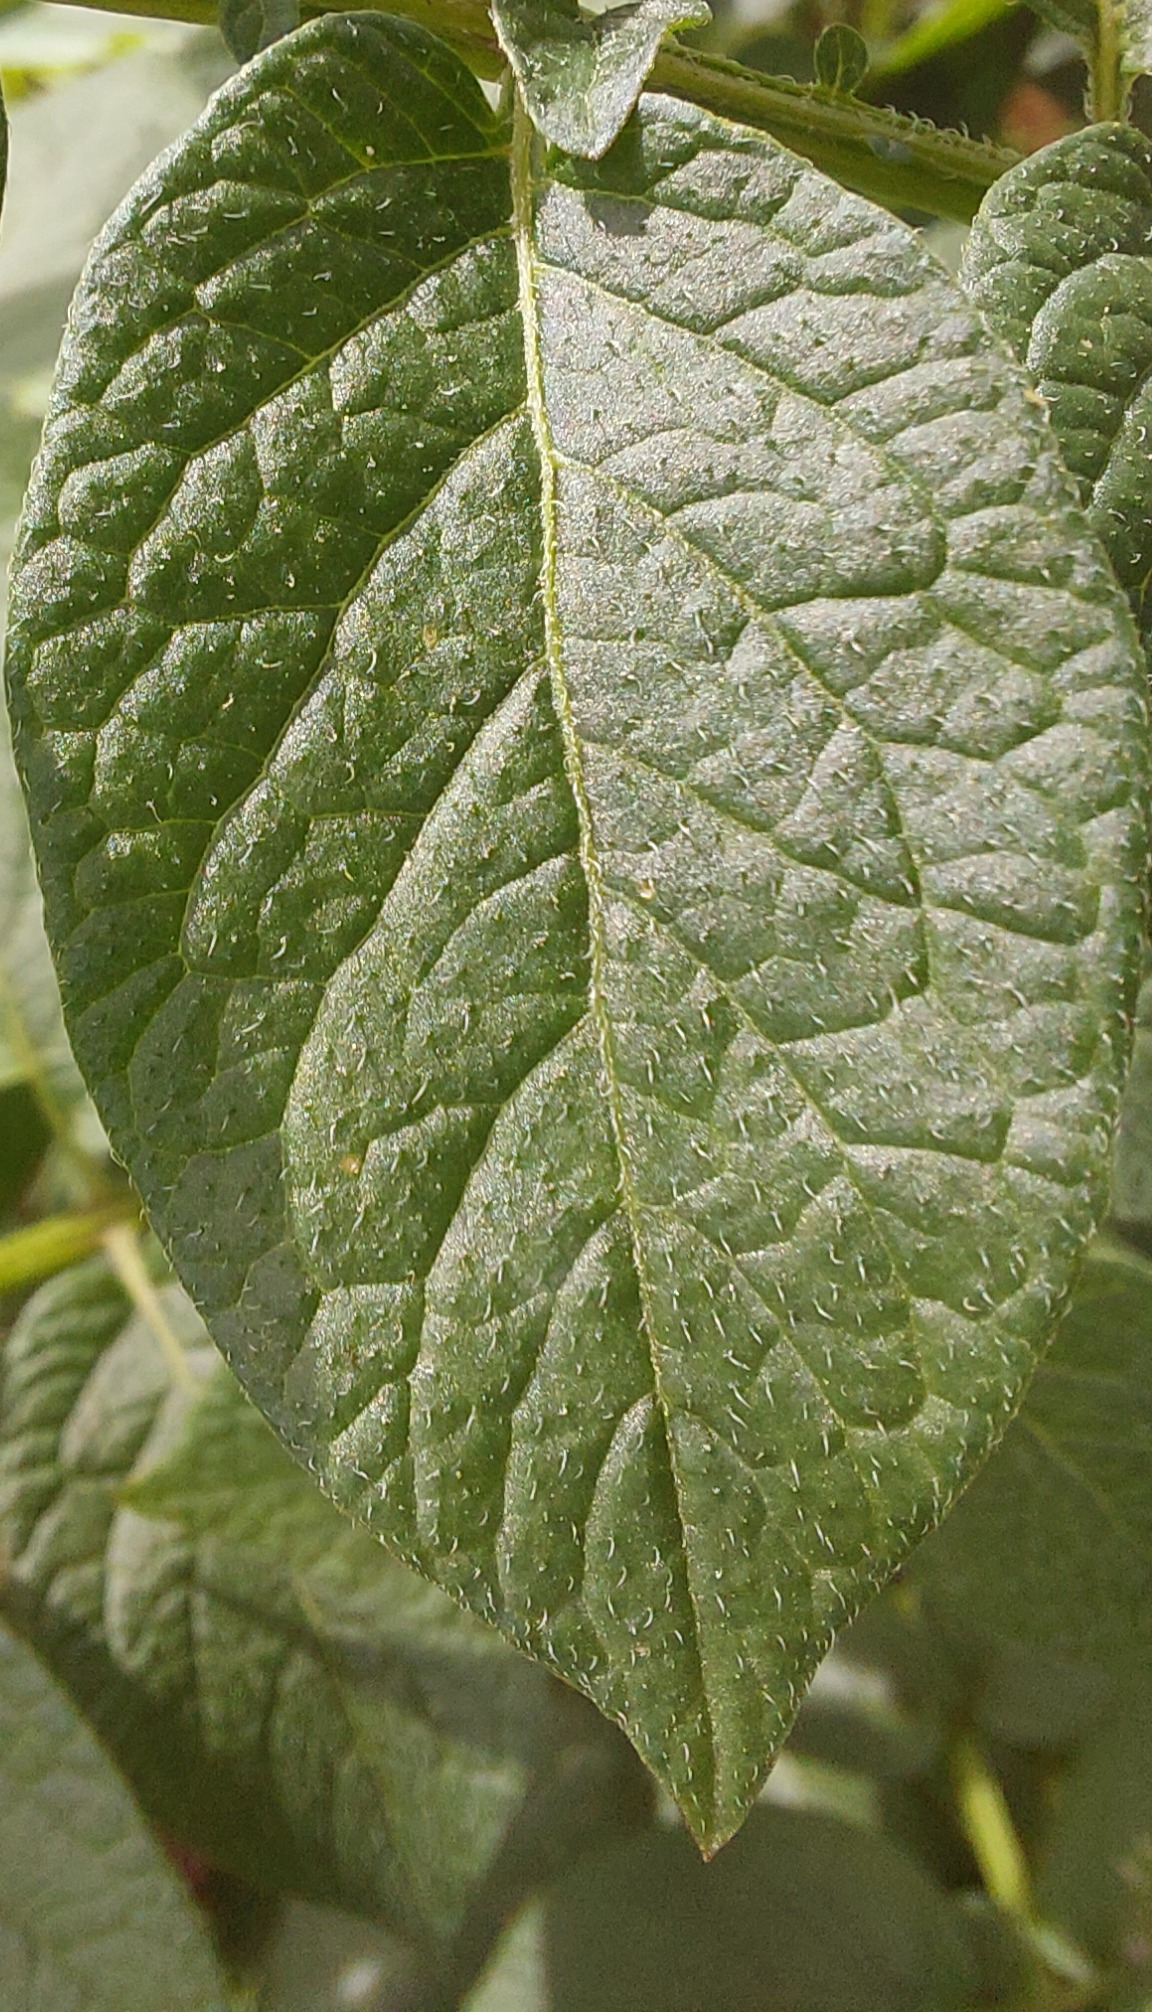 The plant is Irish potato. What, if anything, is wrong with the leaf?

healthy
